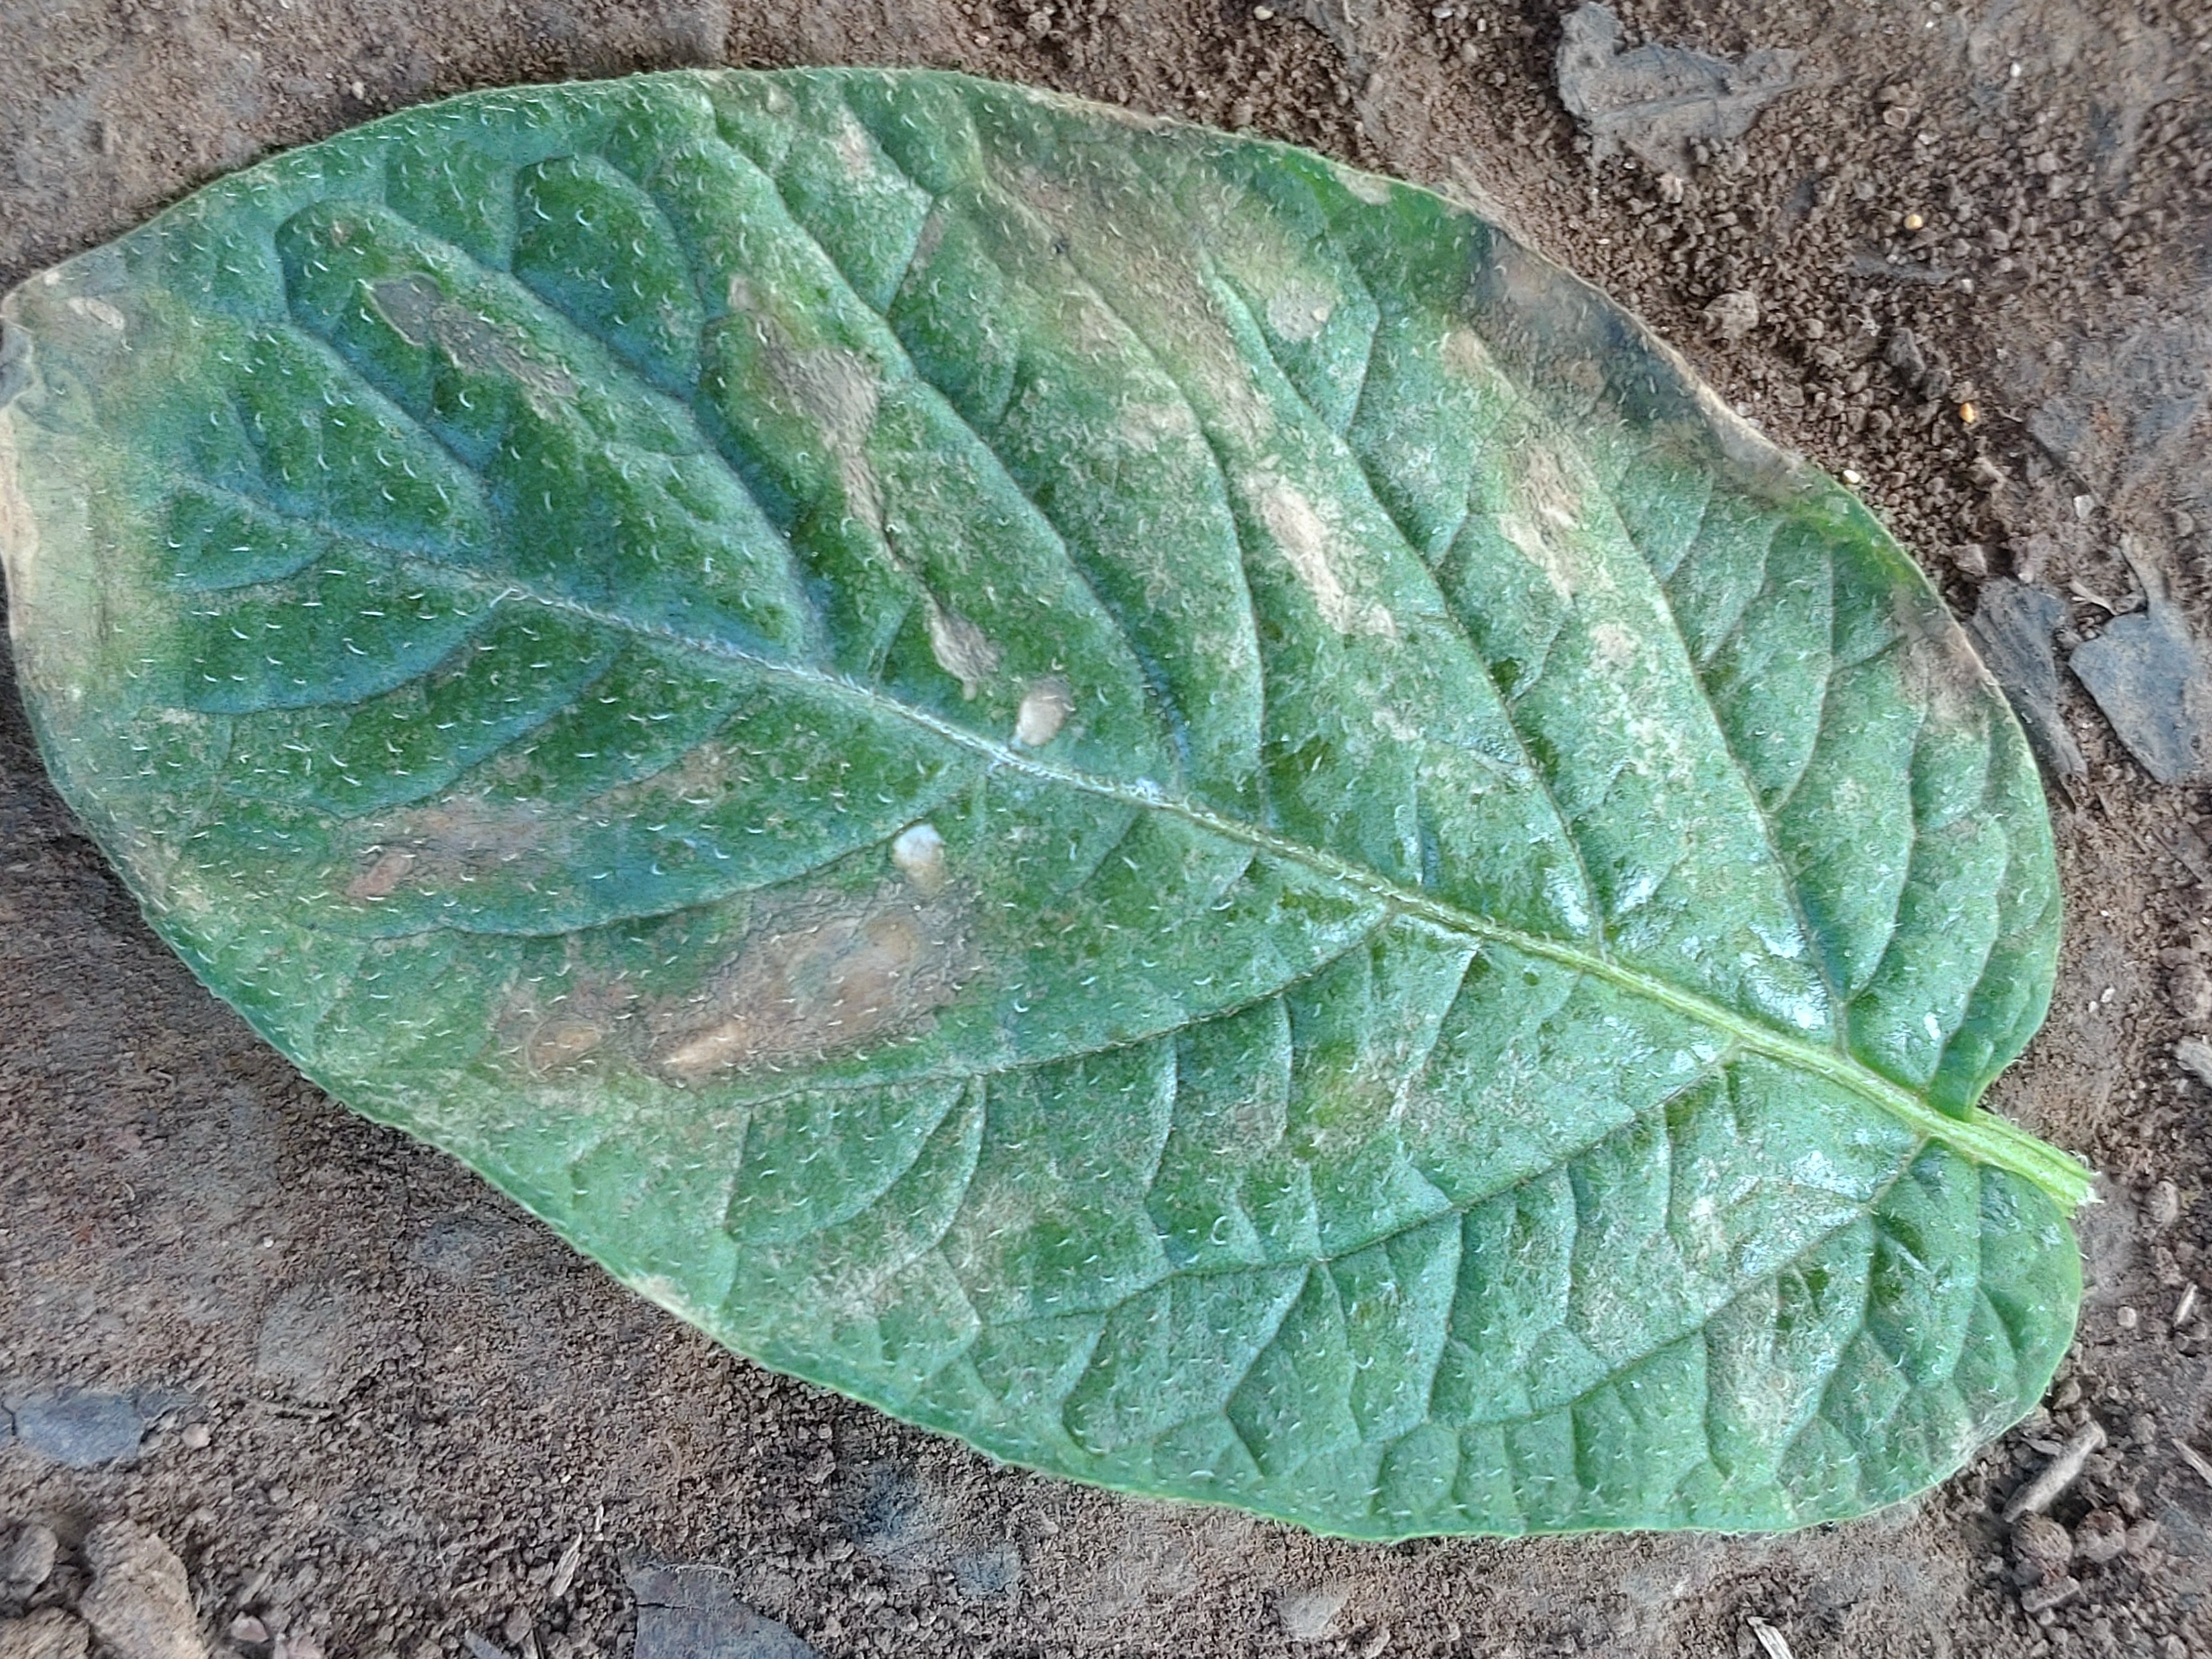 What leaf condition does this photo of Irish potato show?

early blight
